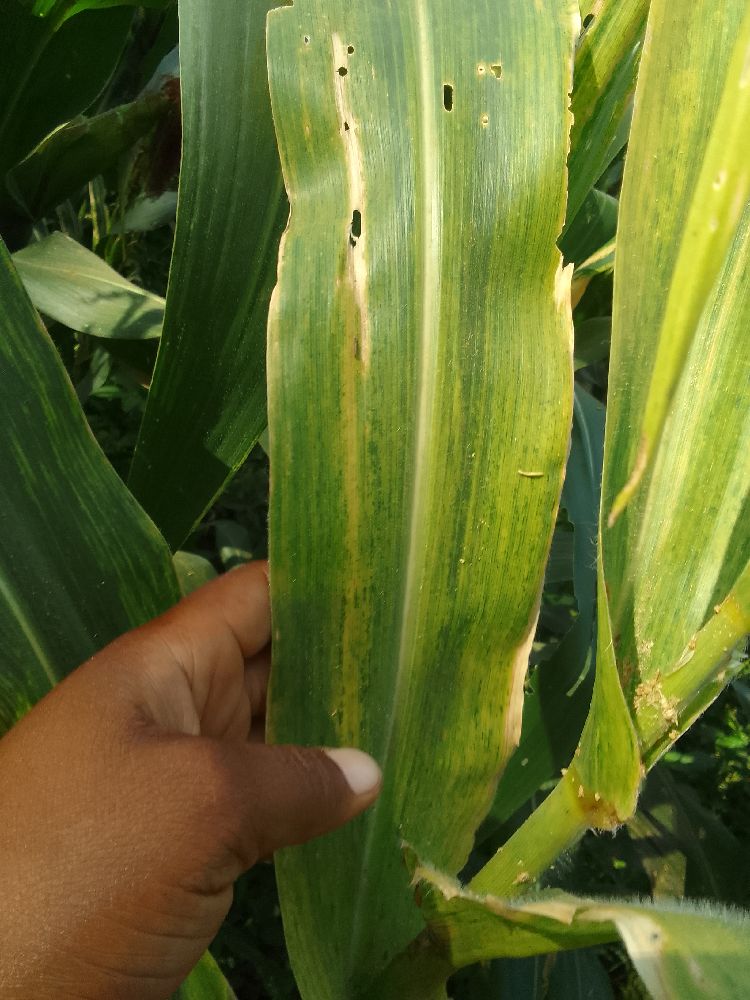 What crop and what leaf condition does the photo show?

maize, maize lethal necrosis
